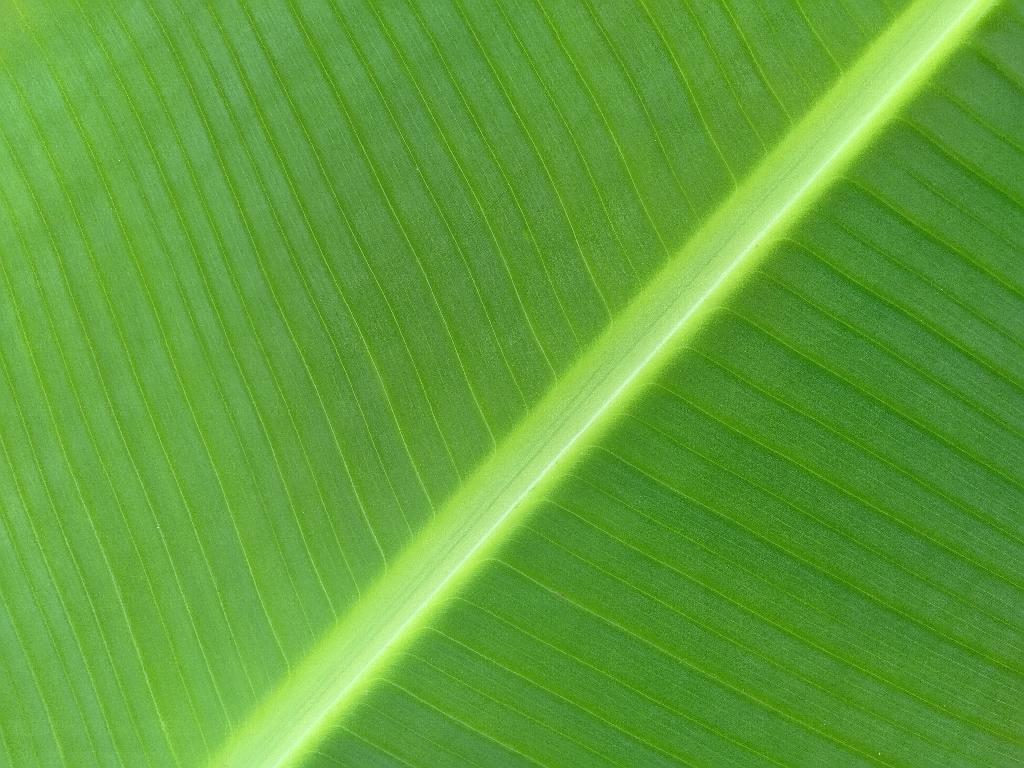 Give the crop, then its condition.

banana, healthy
